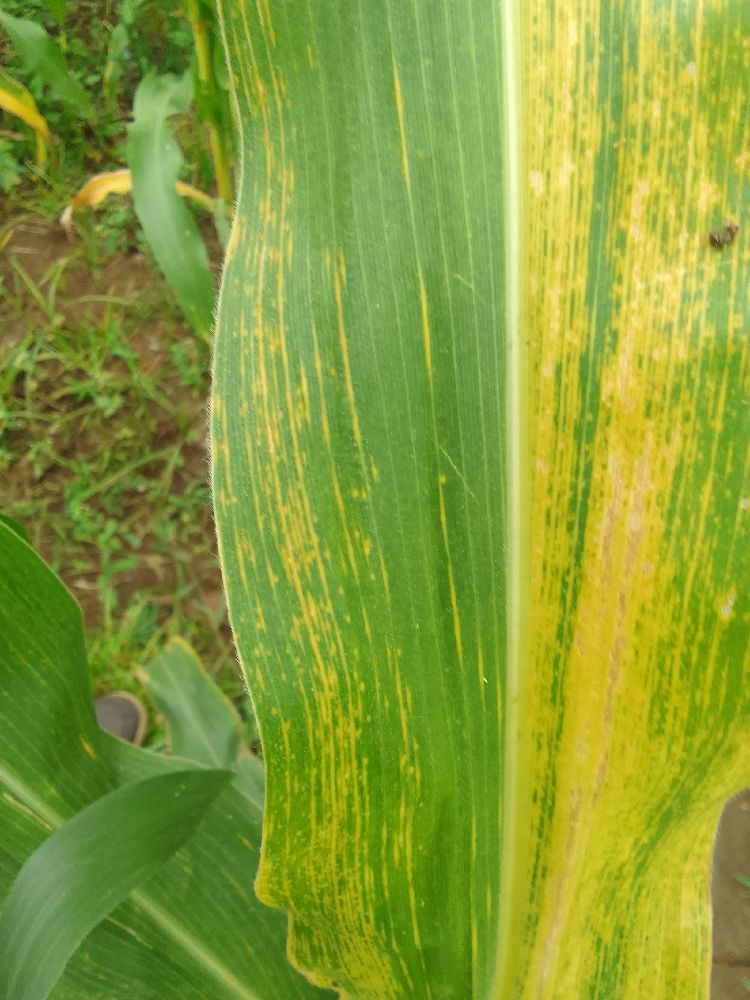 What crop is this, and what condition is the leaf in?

maize, maize lethal necrosis
